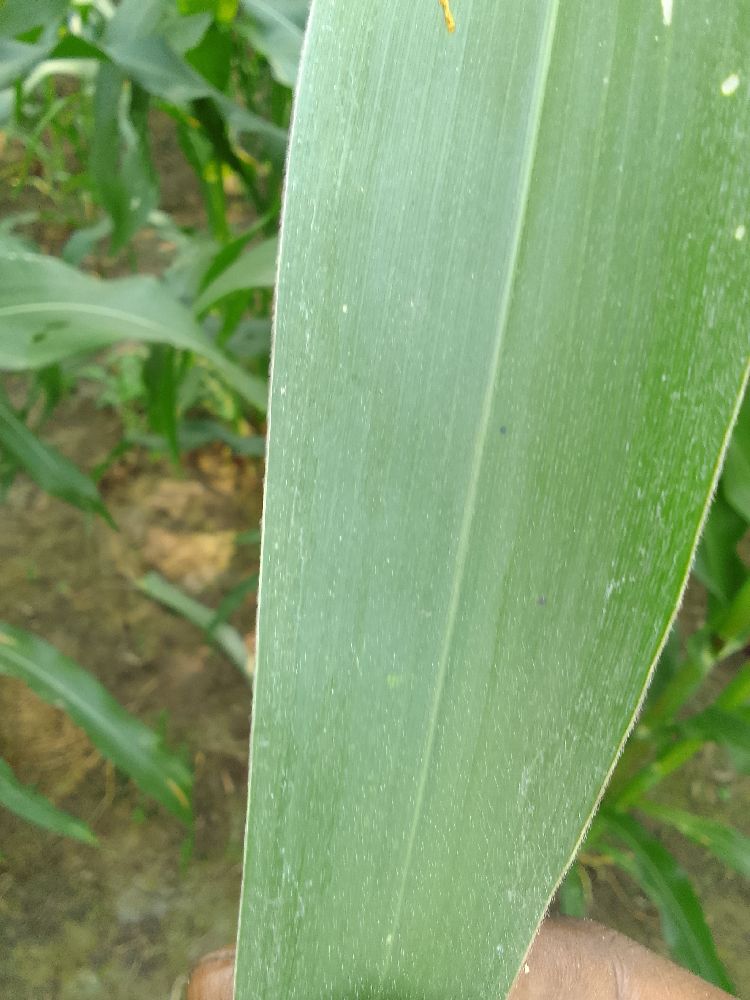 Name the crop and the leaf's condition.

maize, healthy
